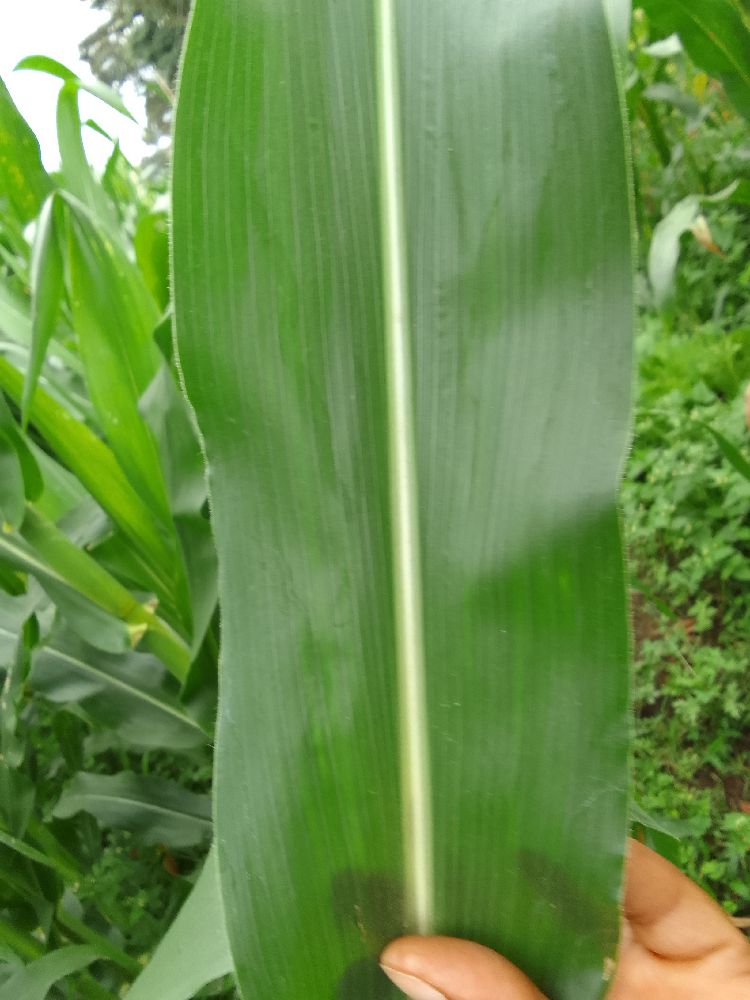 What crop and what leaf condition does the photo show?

maize, healthy
